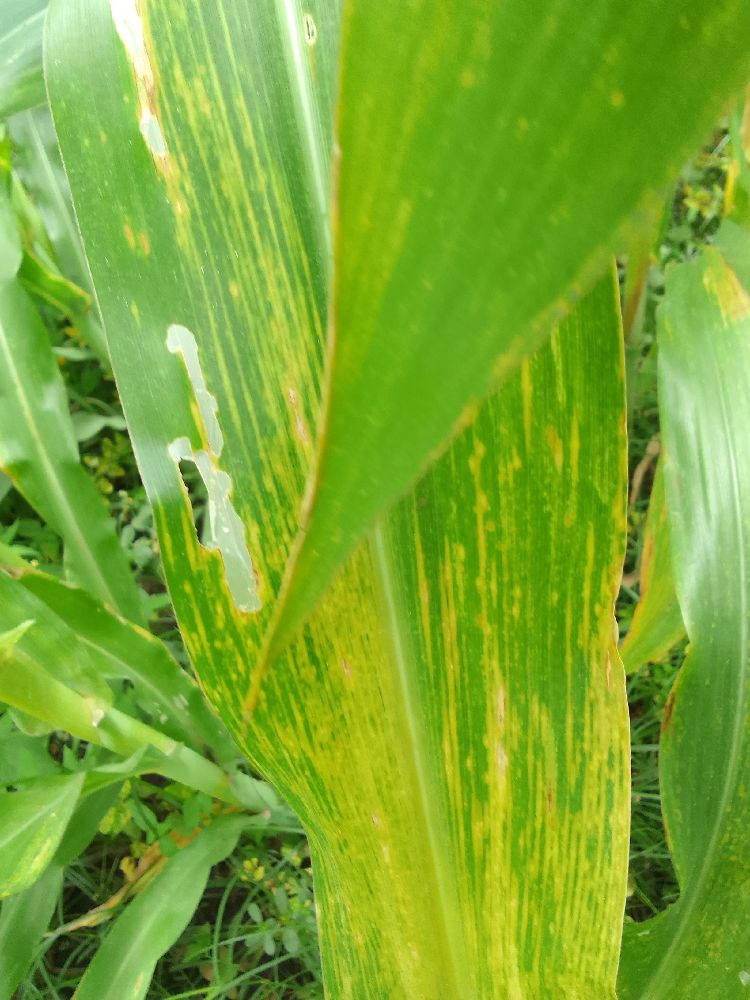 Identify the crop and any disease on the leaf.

maize, maize lethal necrosis
